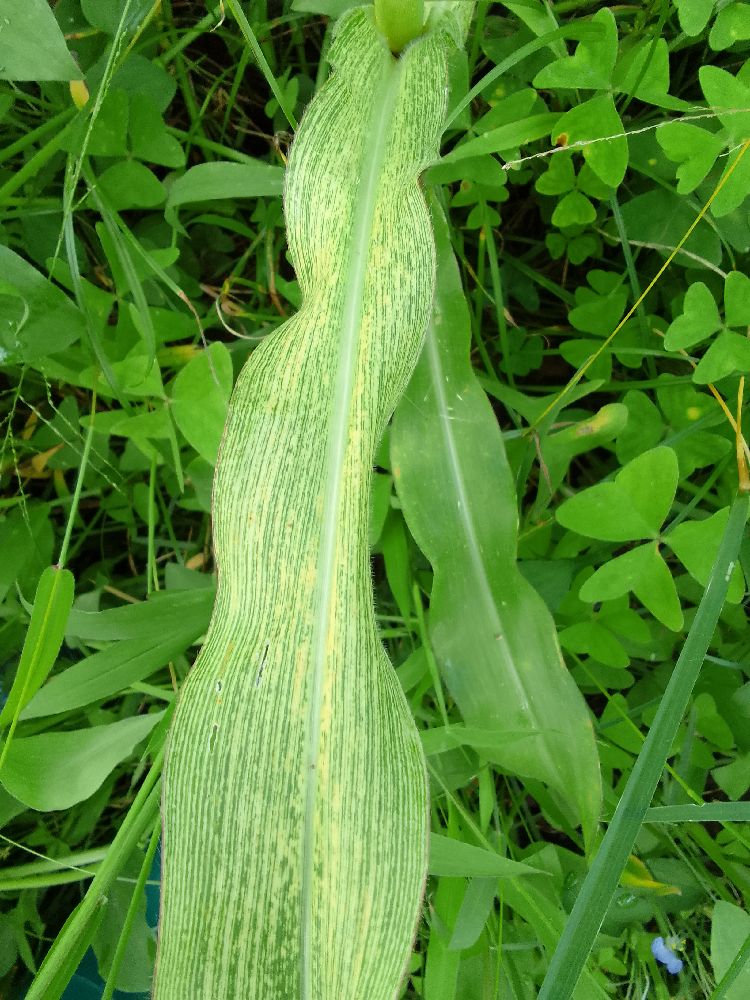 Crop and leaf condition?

maize, maize streak virus
